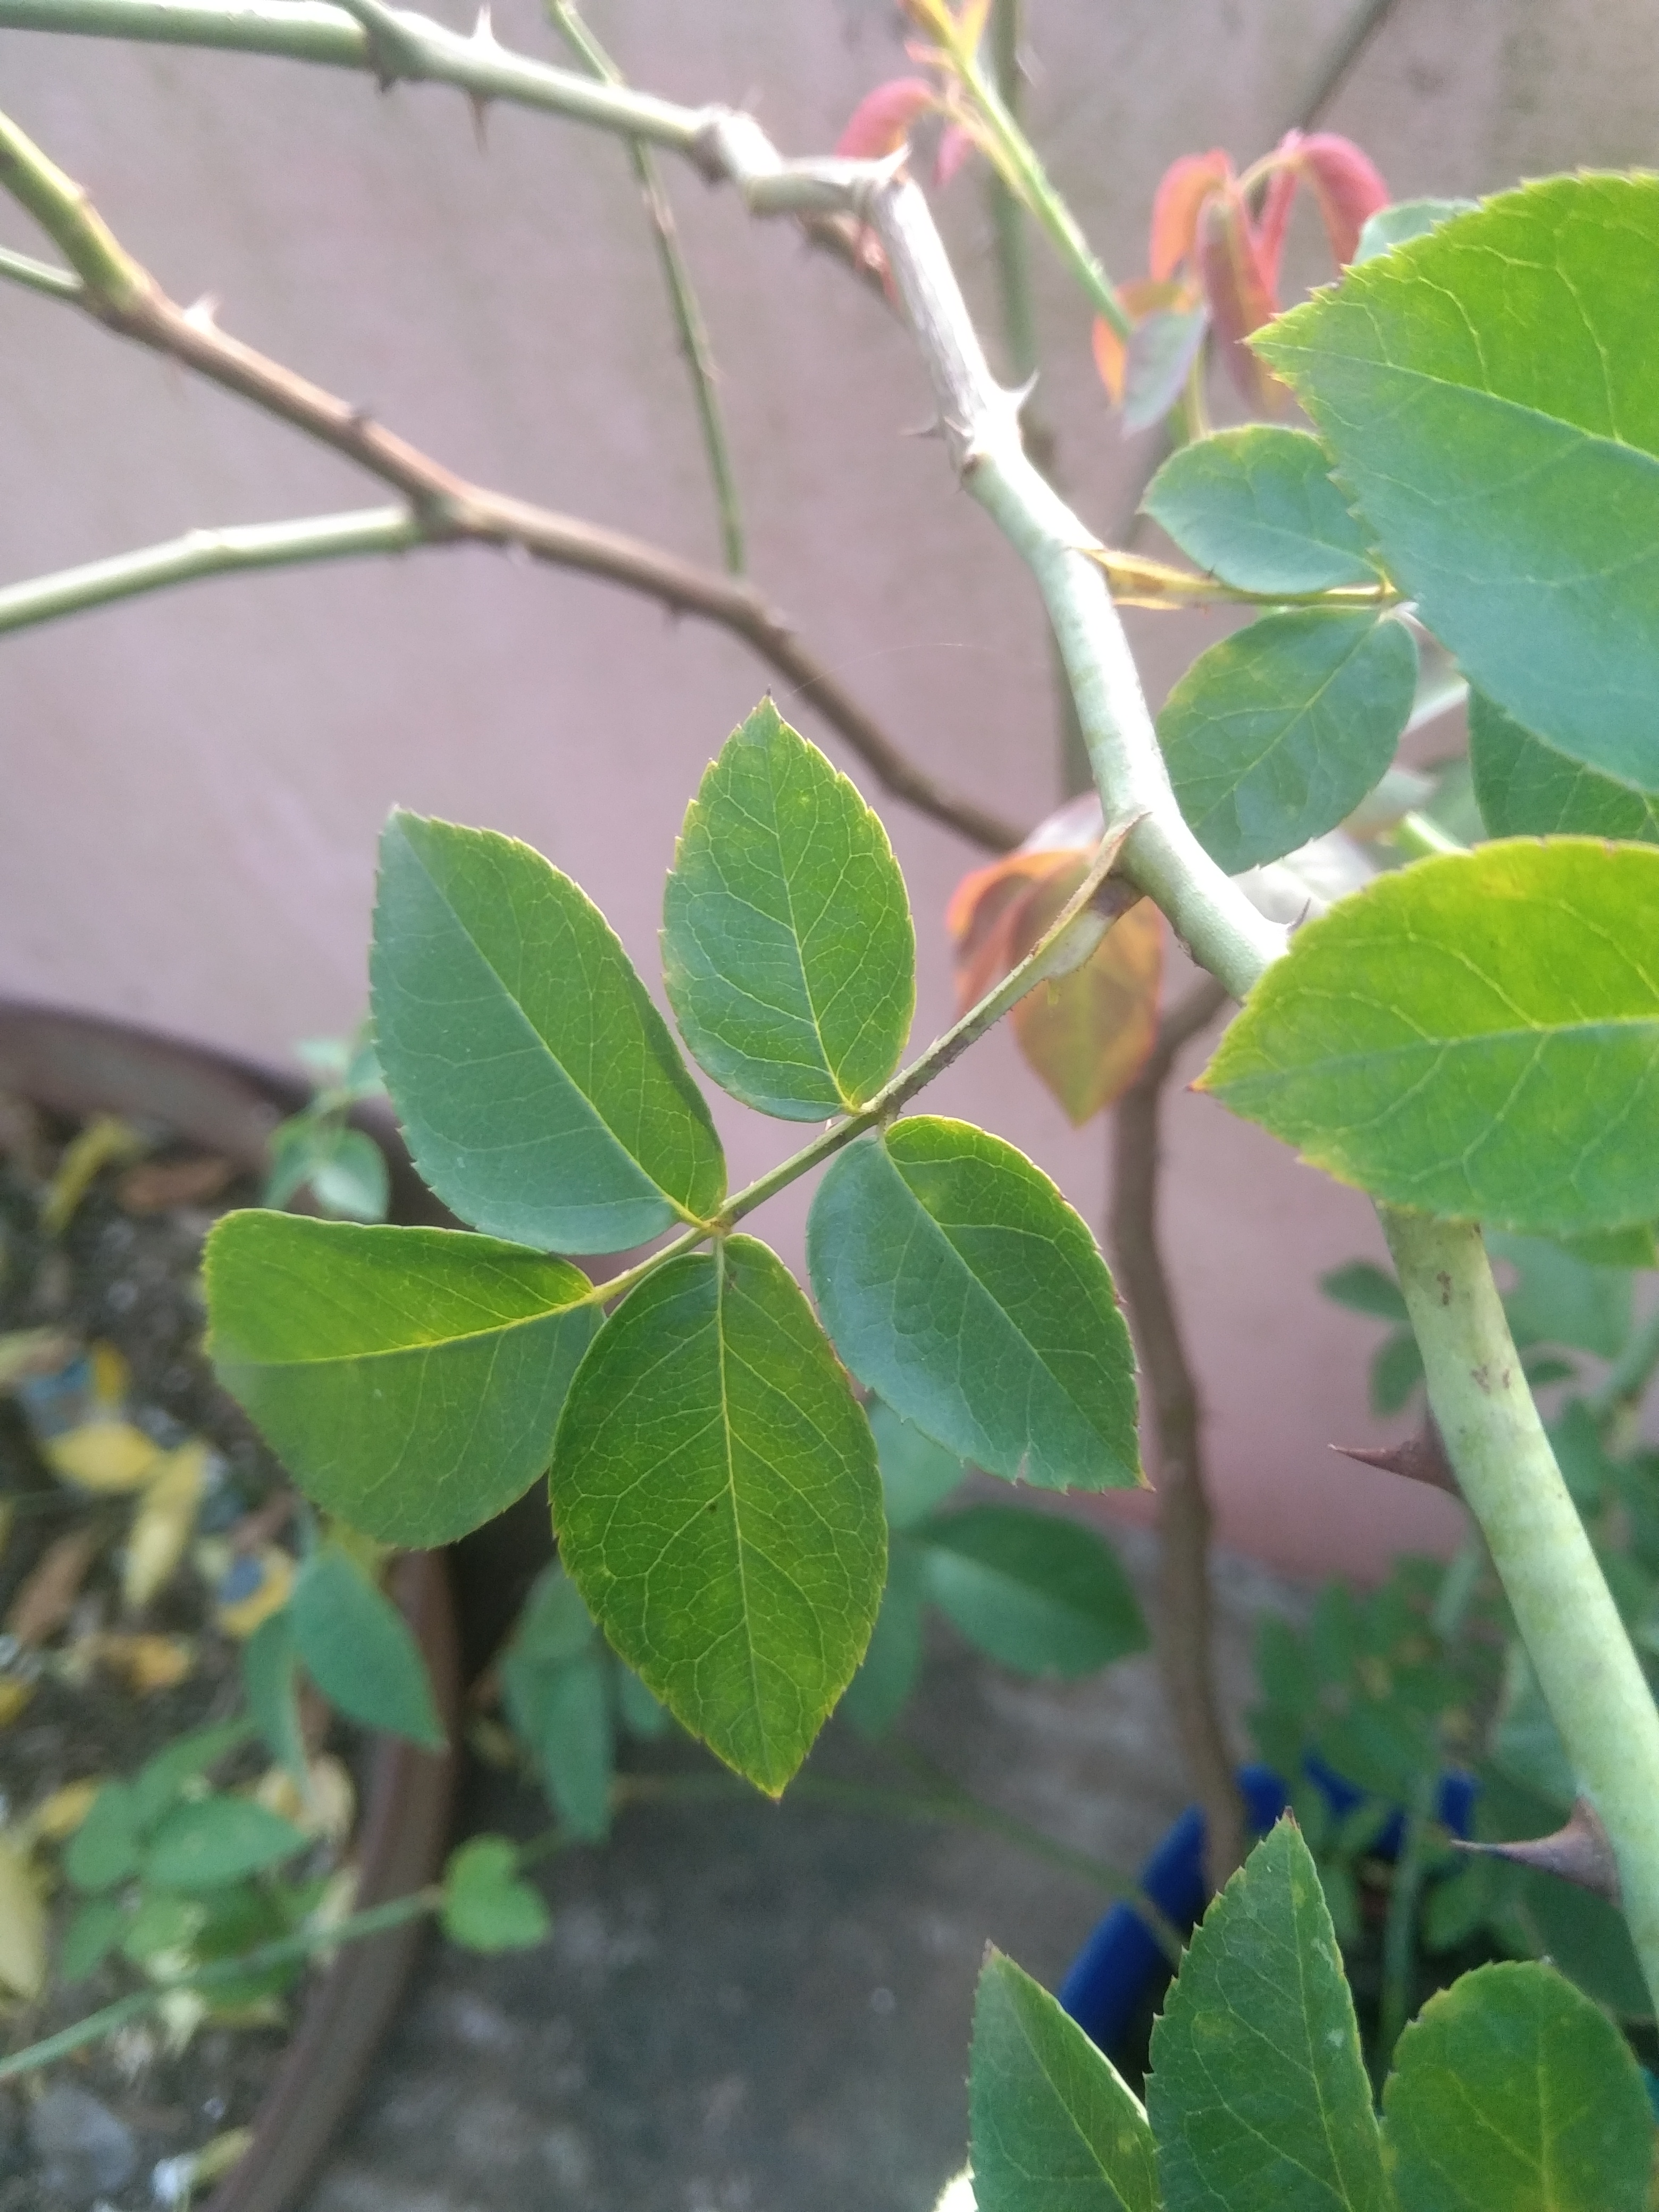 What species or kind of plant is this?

rose
